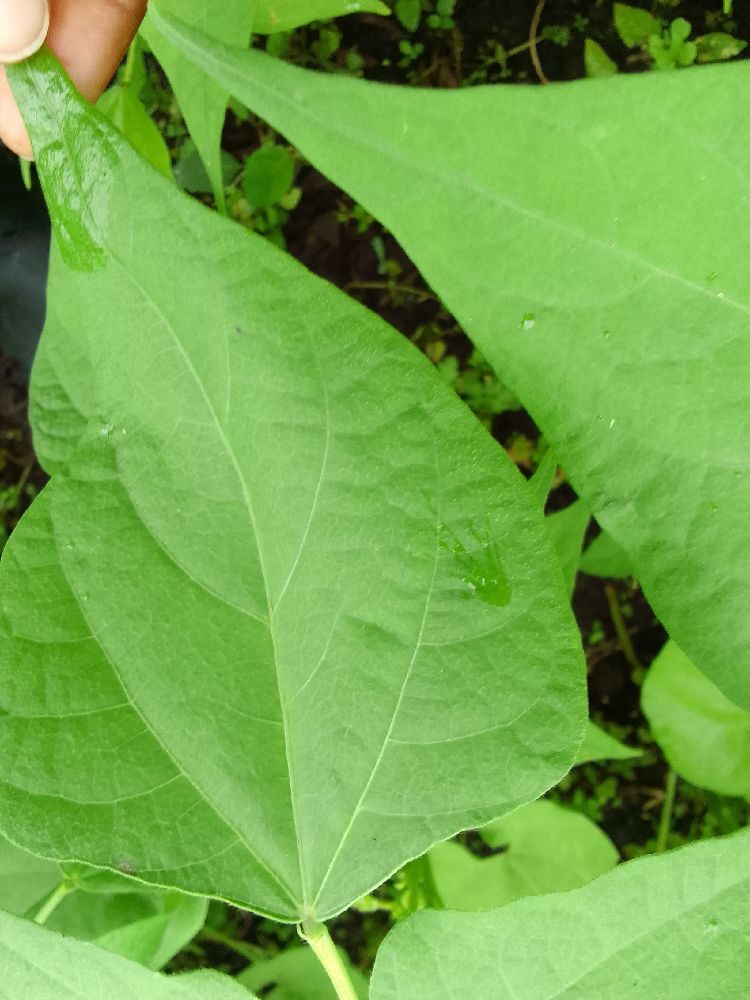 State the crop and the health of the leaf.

maize, healthy
